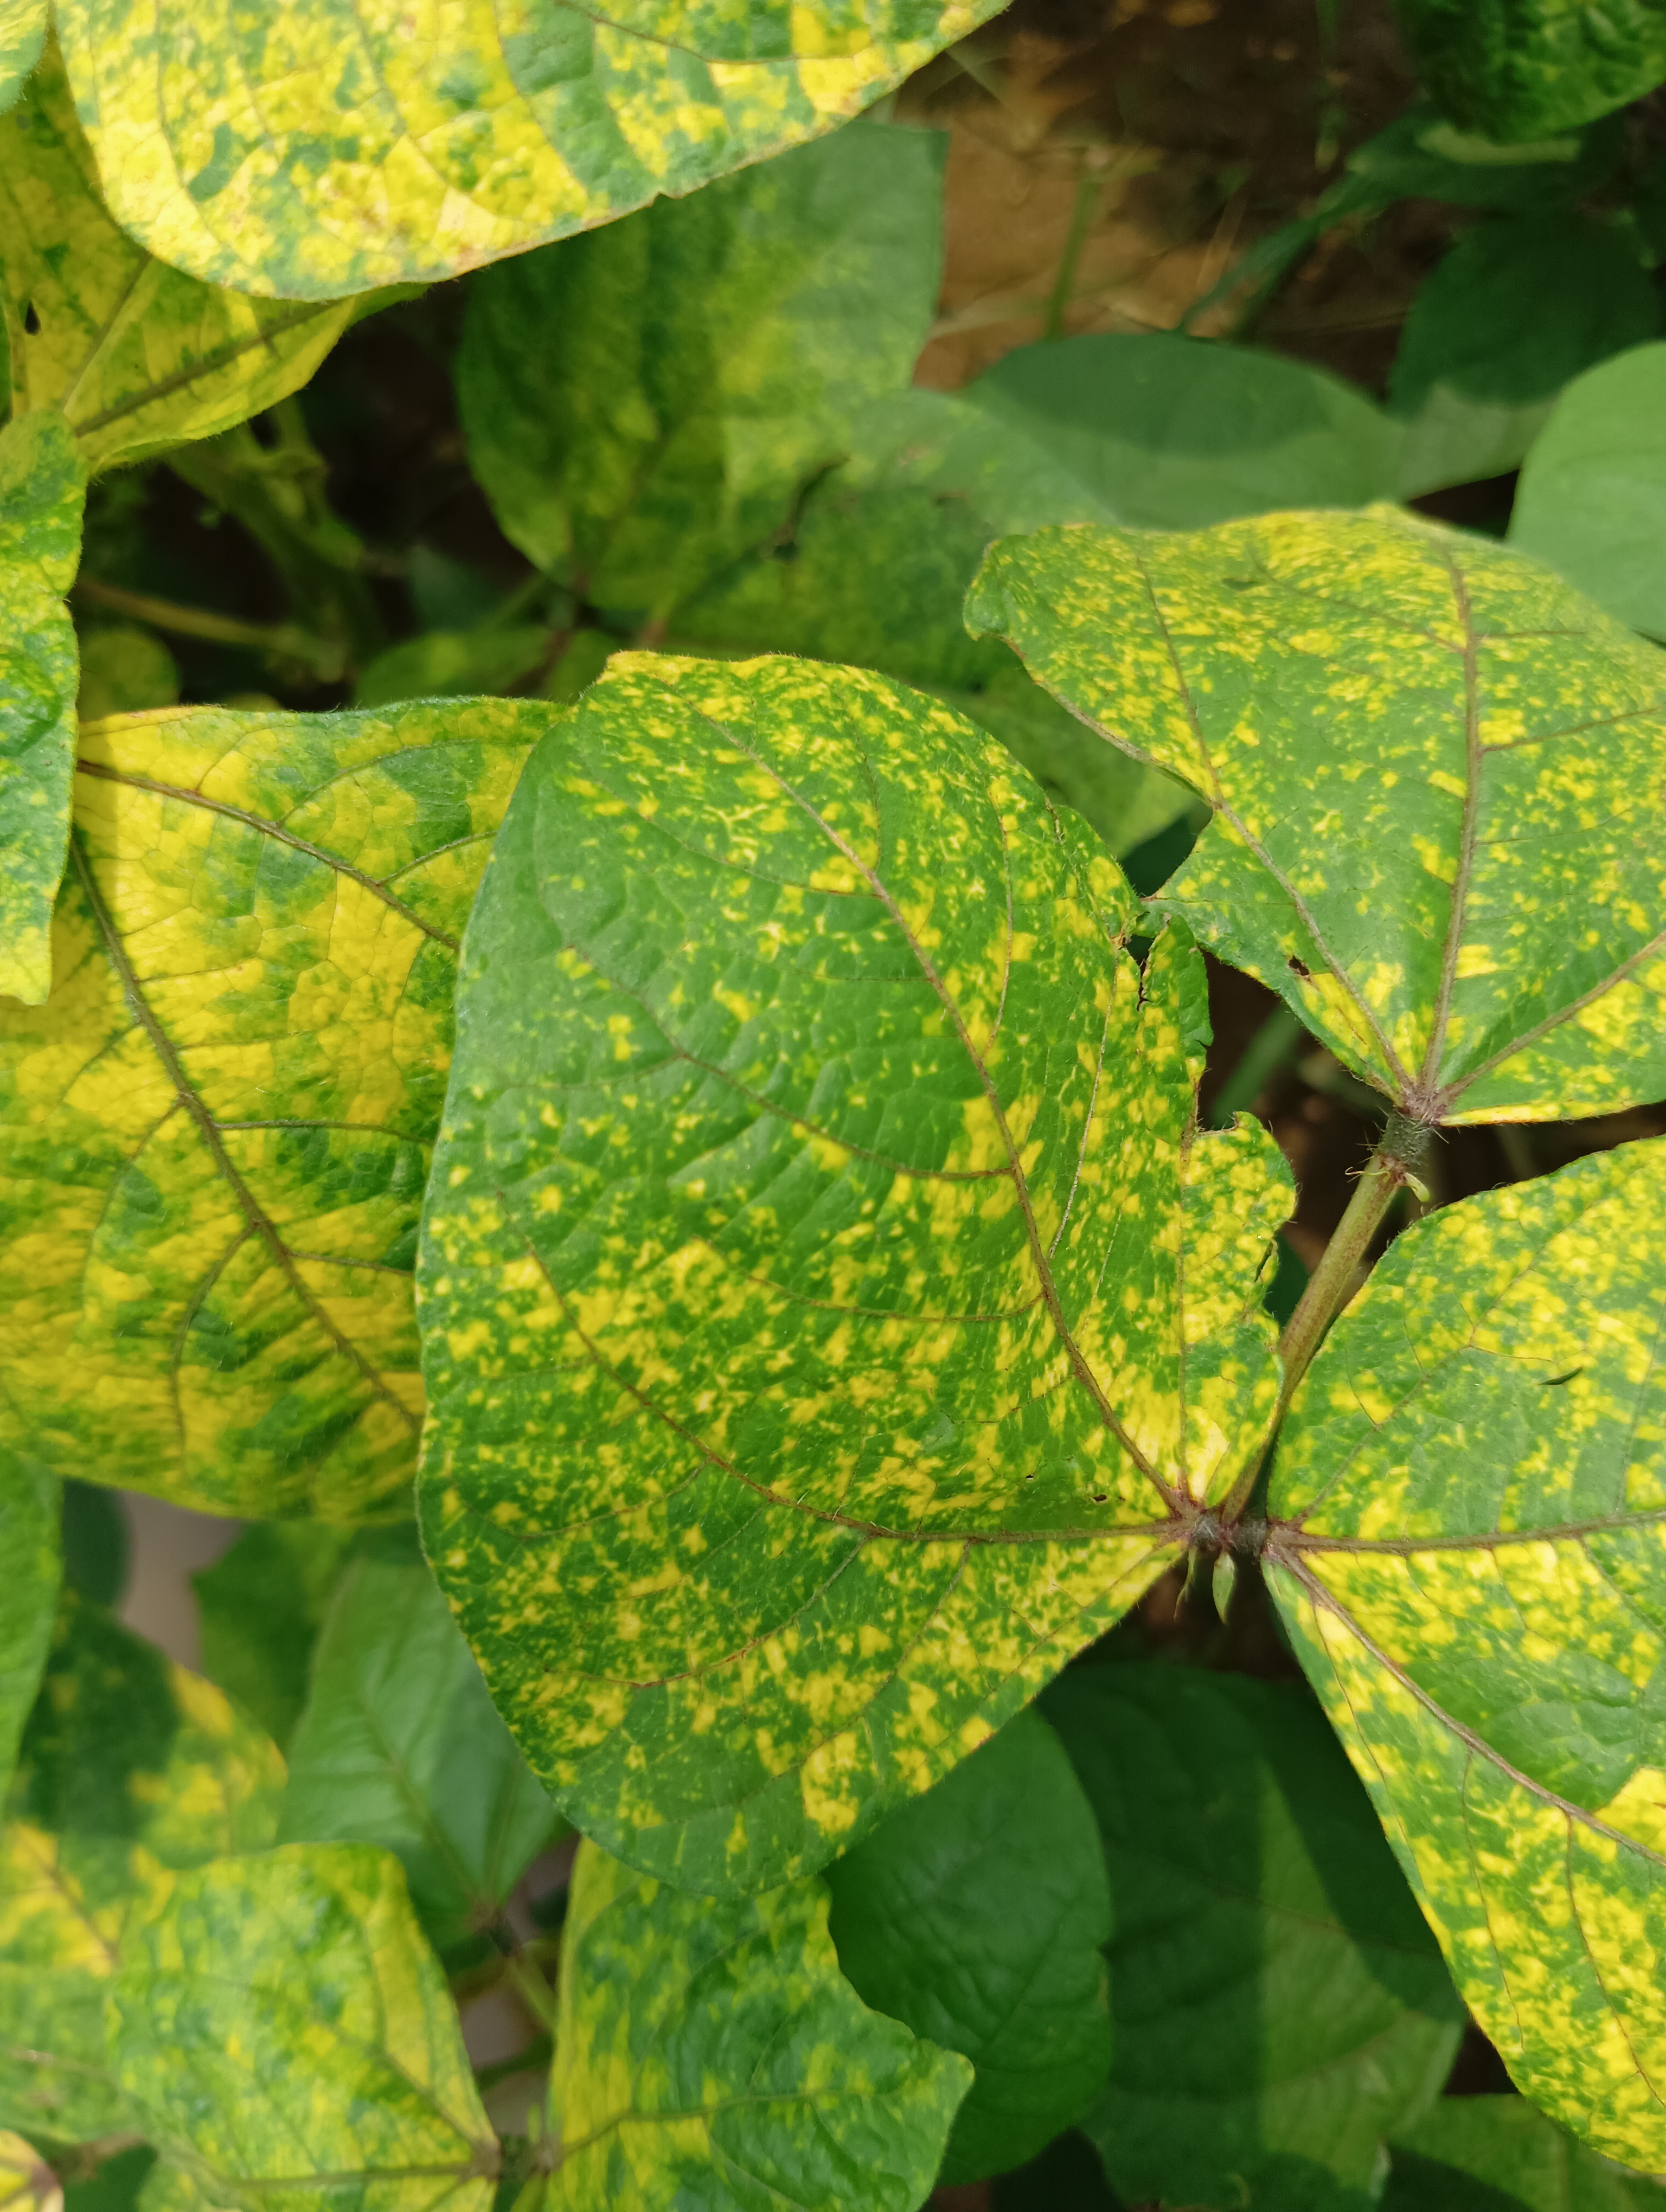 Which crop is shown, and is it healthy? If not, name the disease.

mungbean, yellow mosaic
